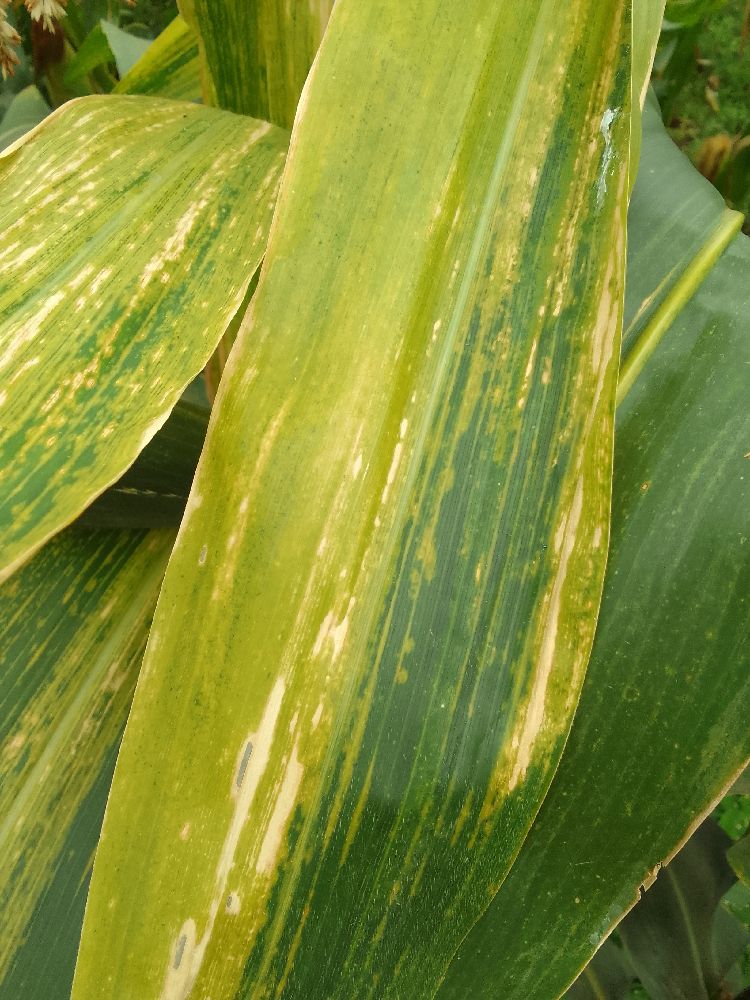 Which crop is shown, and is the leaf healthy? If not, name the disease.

maize, maize lethal necrosis
